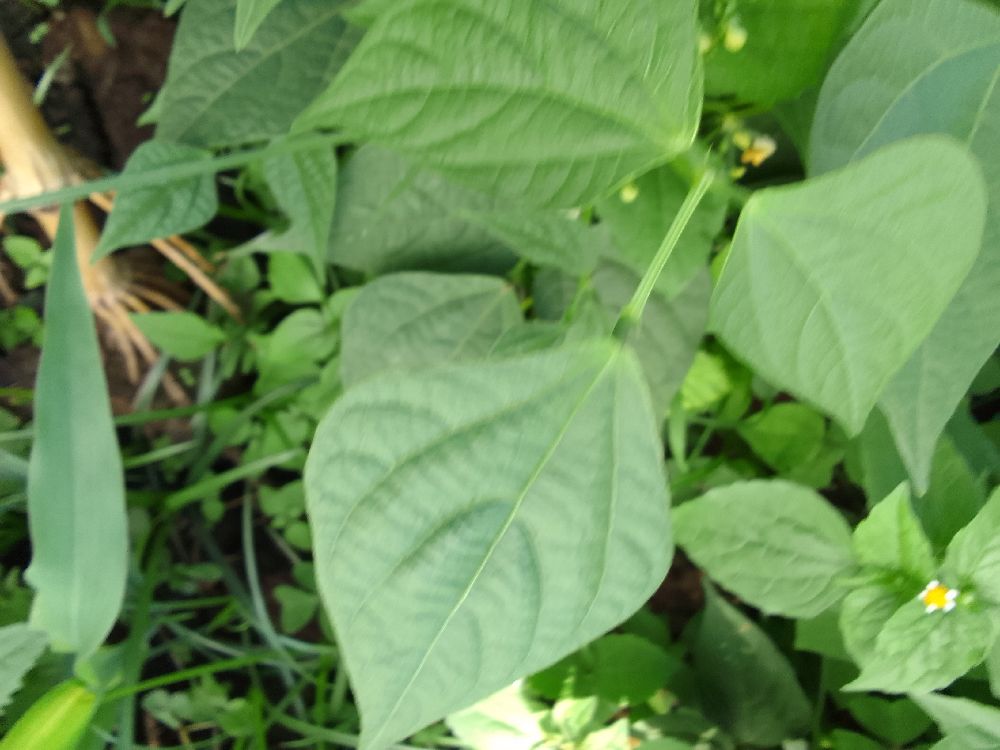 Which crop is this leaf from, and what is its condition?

common bean, healthy
